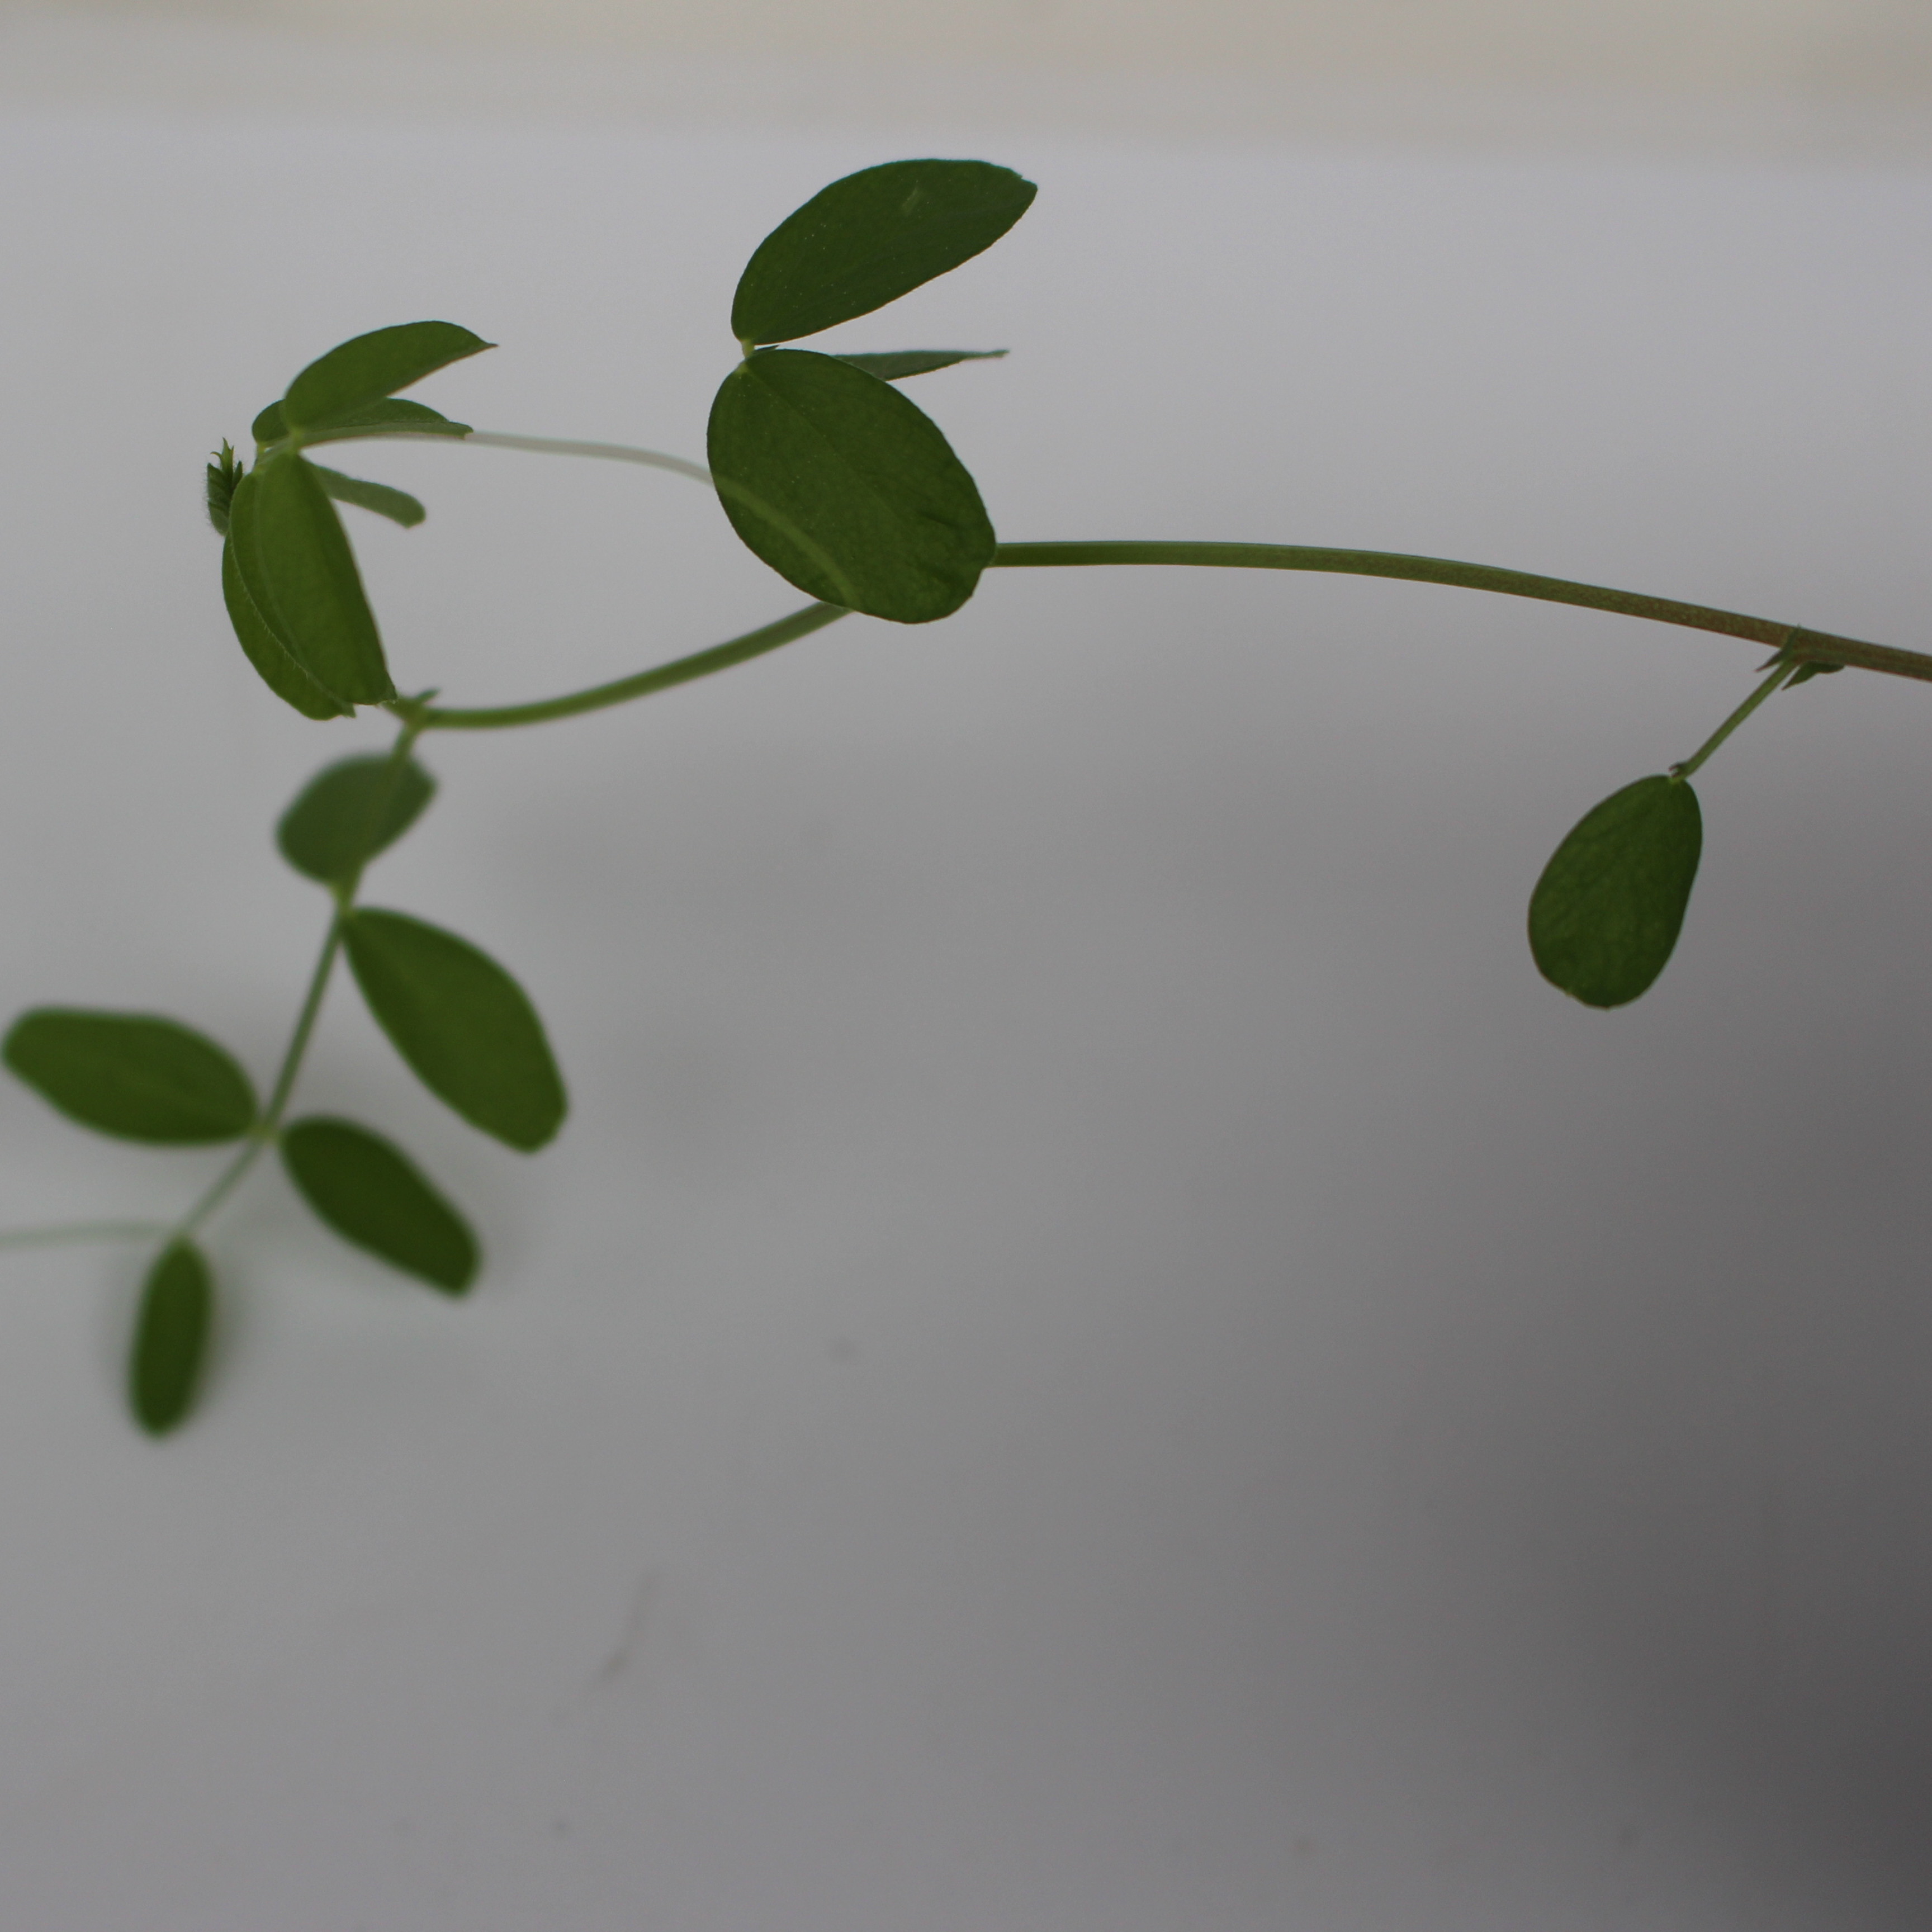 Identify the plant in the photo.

Vicia sativa
